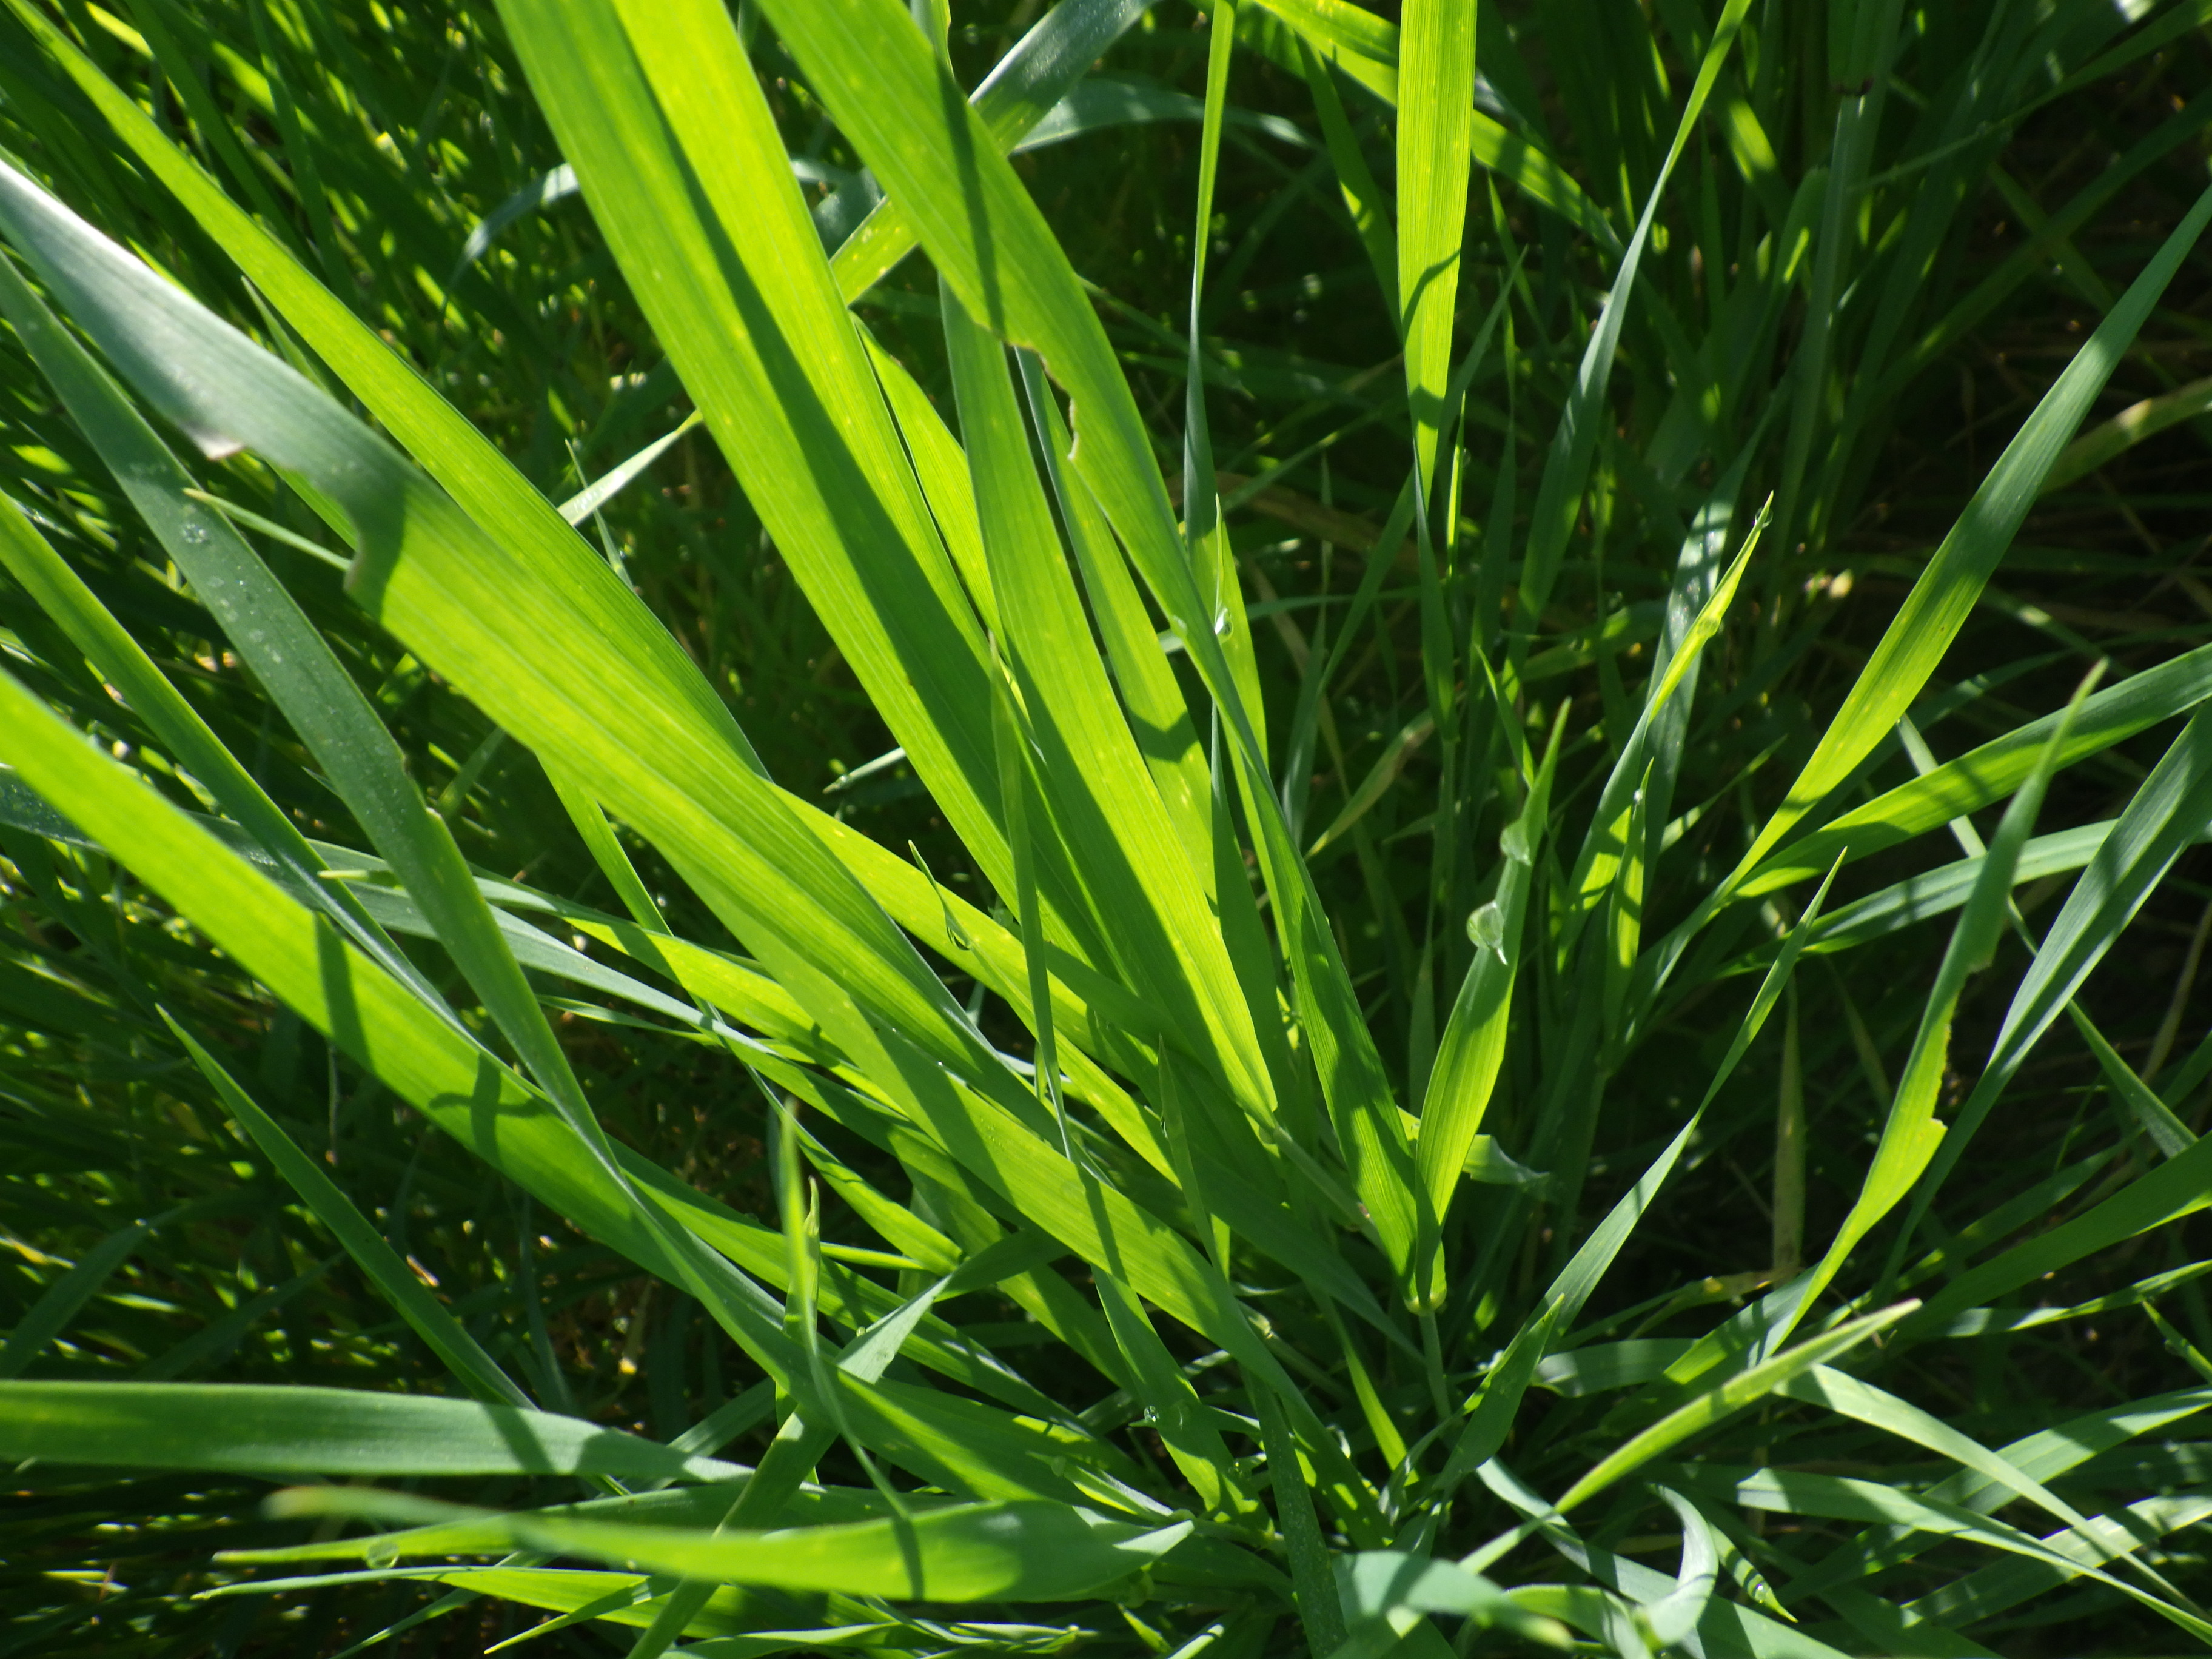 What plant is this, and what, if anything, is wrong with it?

emmer, phytophagous
